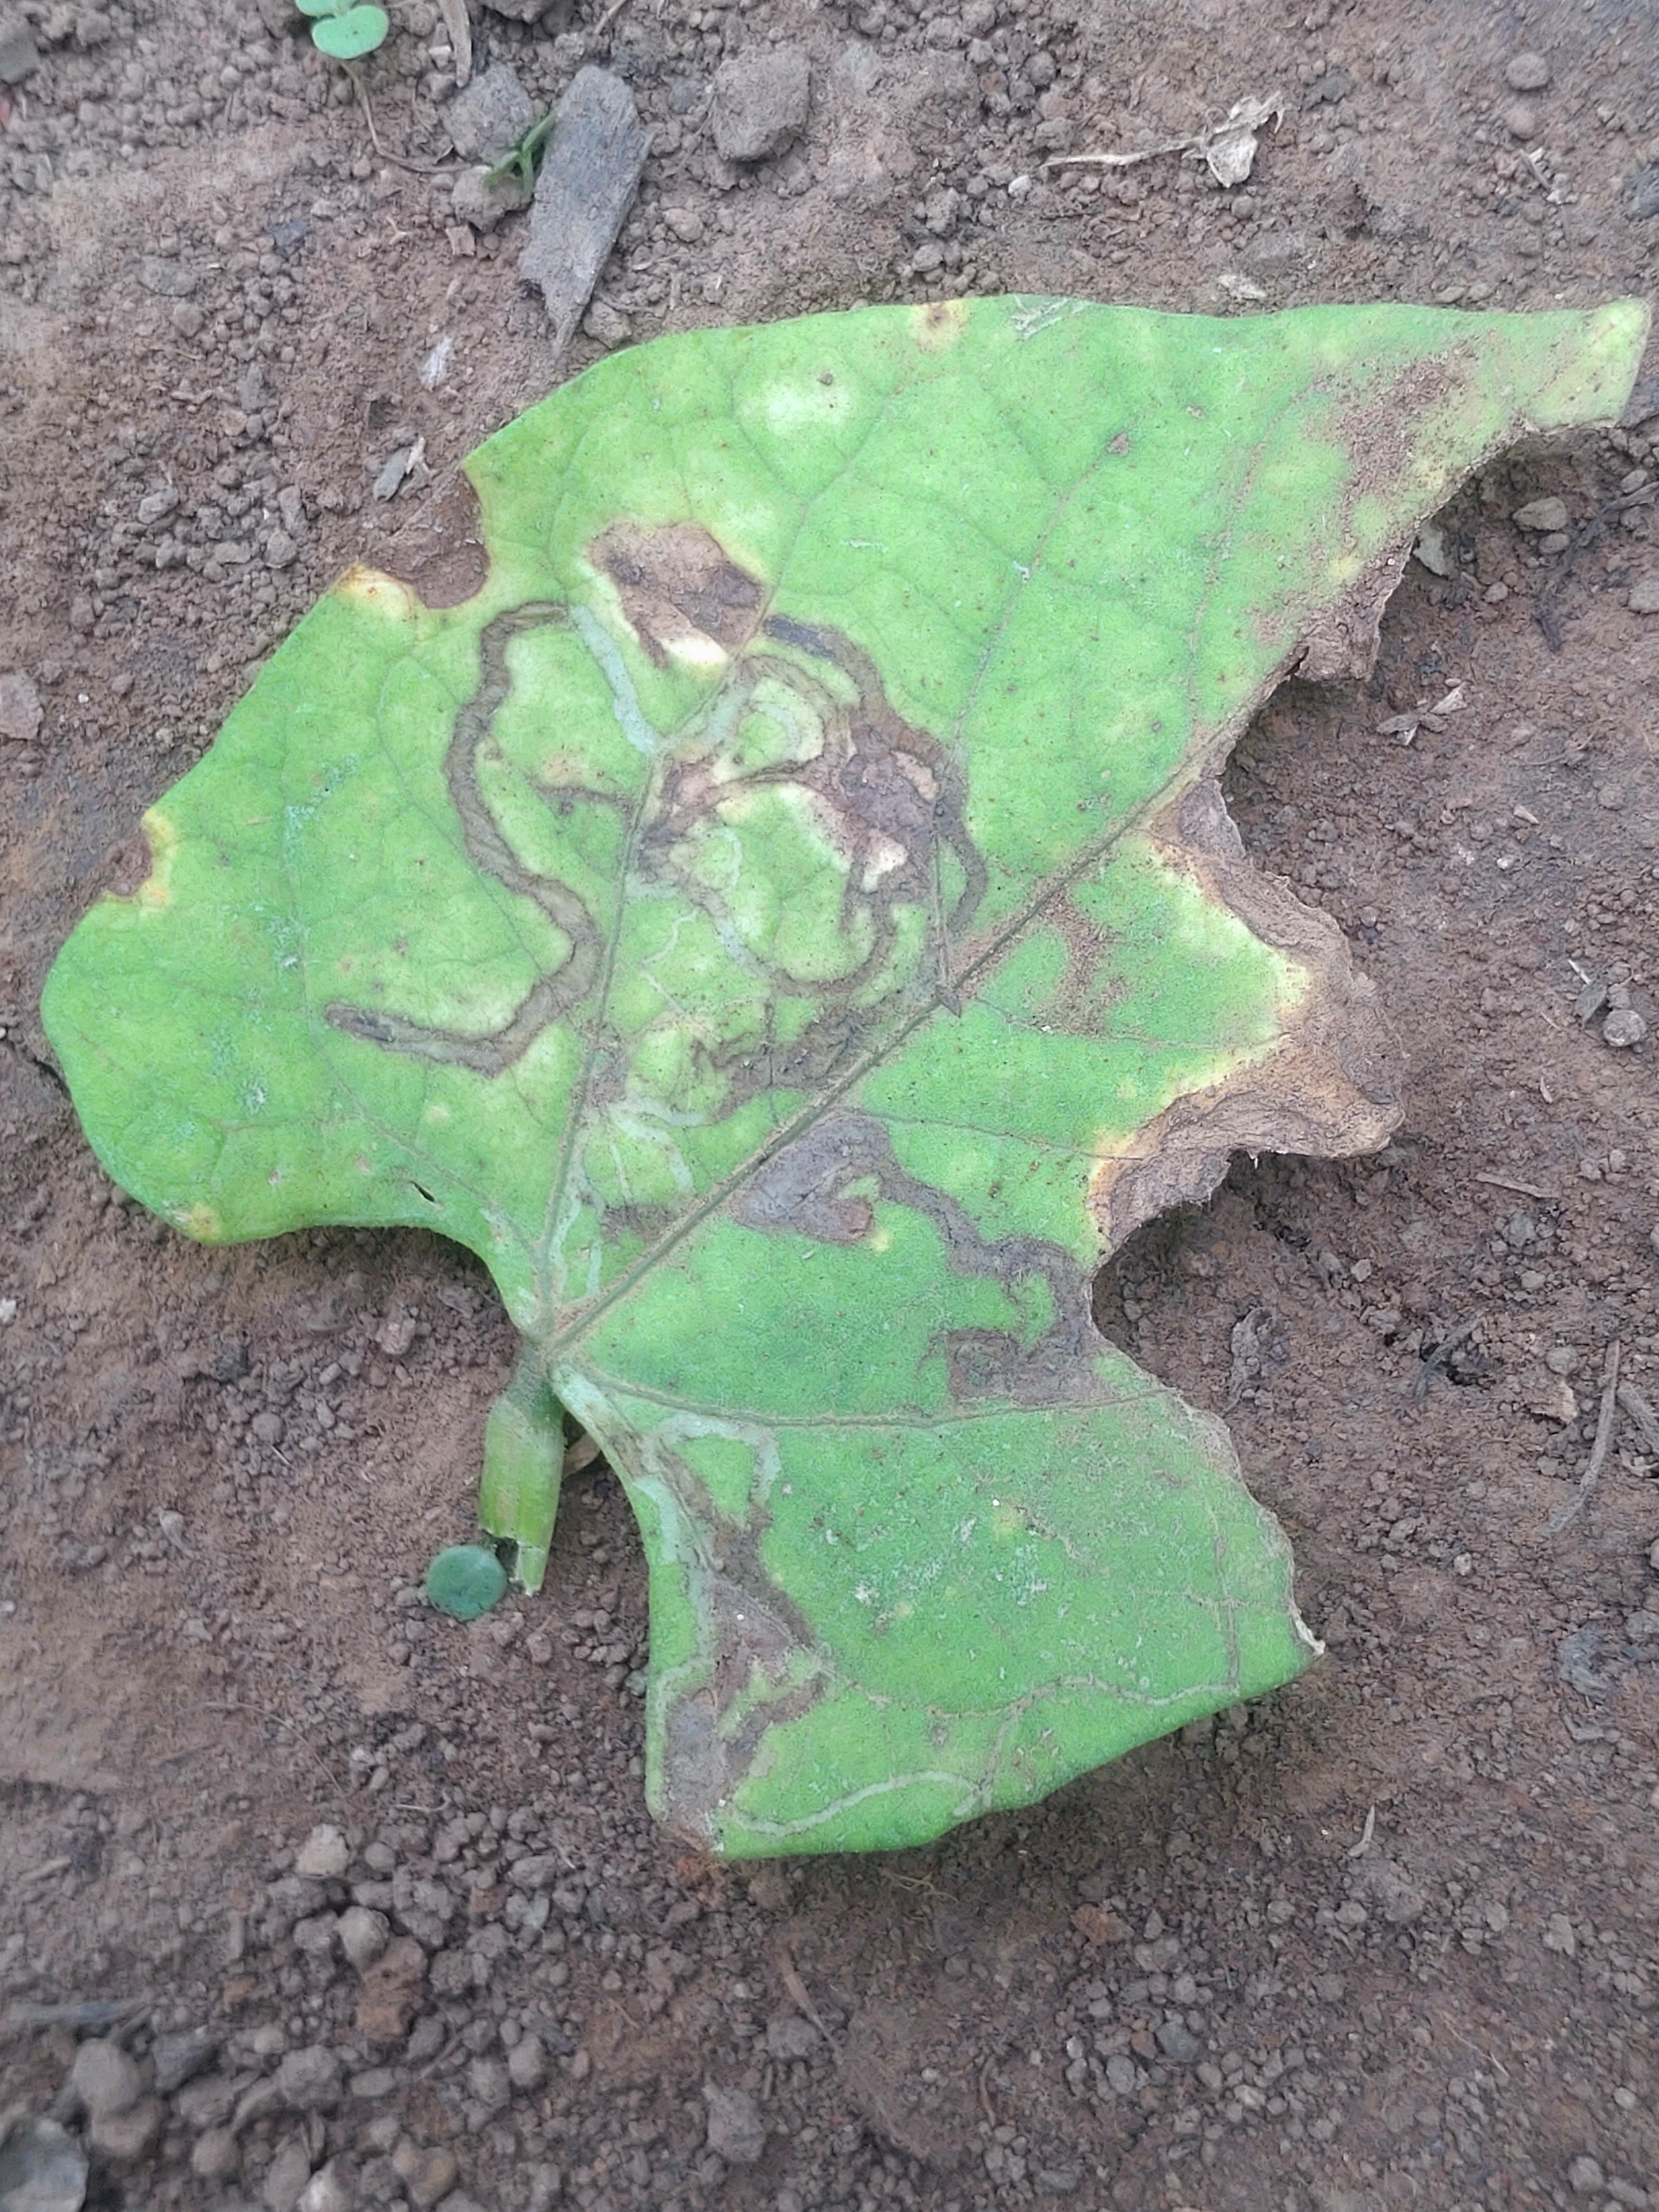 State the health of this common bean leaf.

anthracnose
